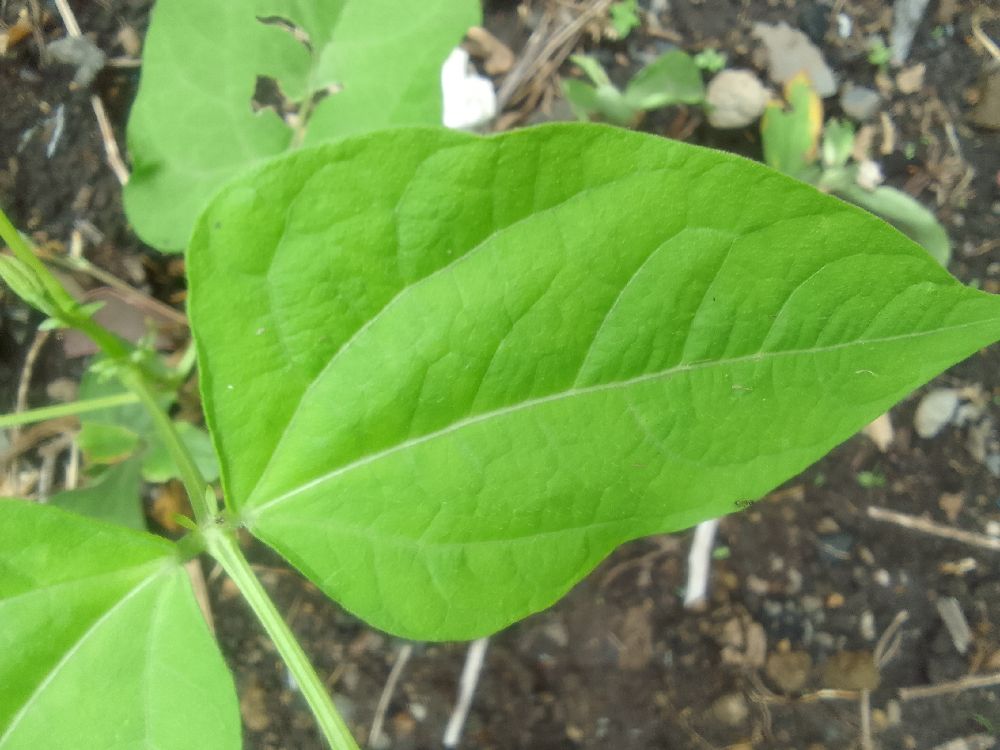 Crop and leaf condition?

common bean, healthy
